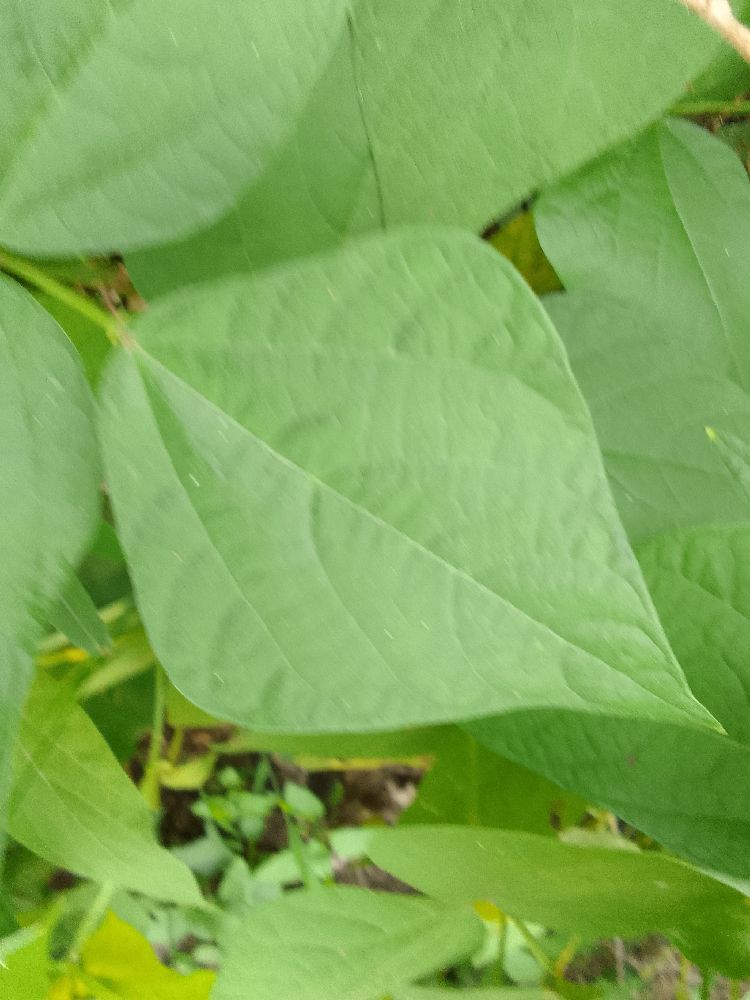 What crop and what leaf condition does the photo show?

common bean, healthy
